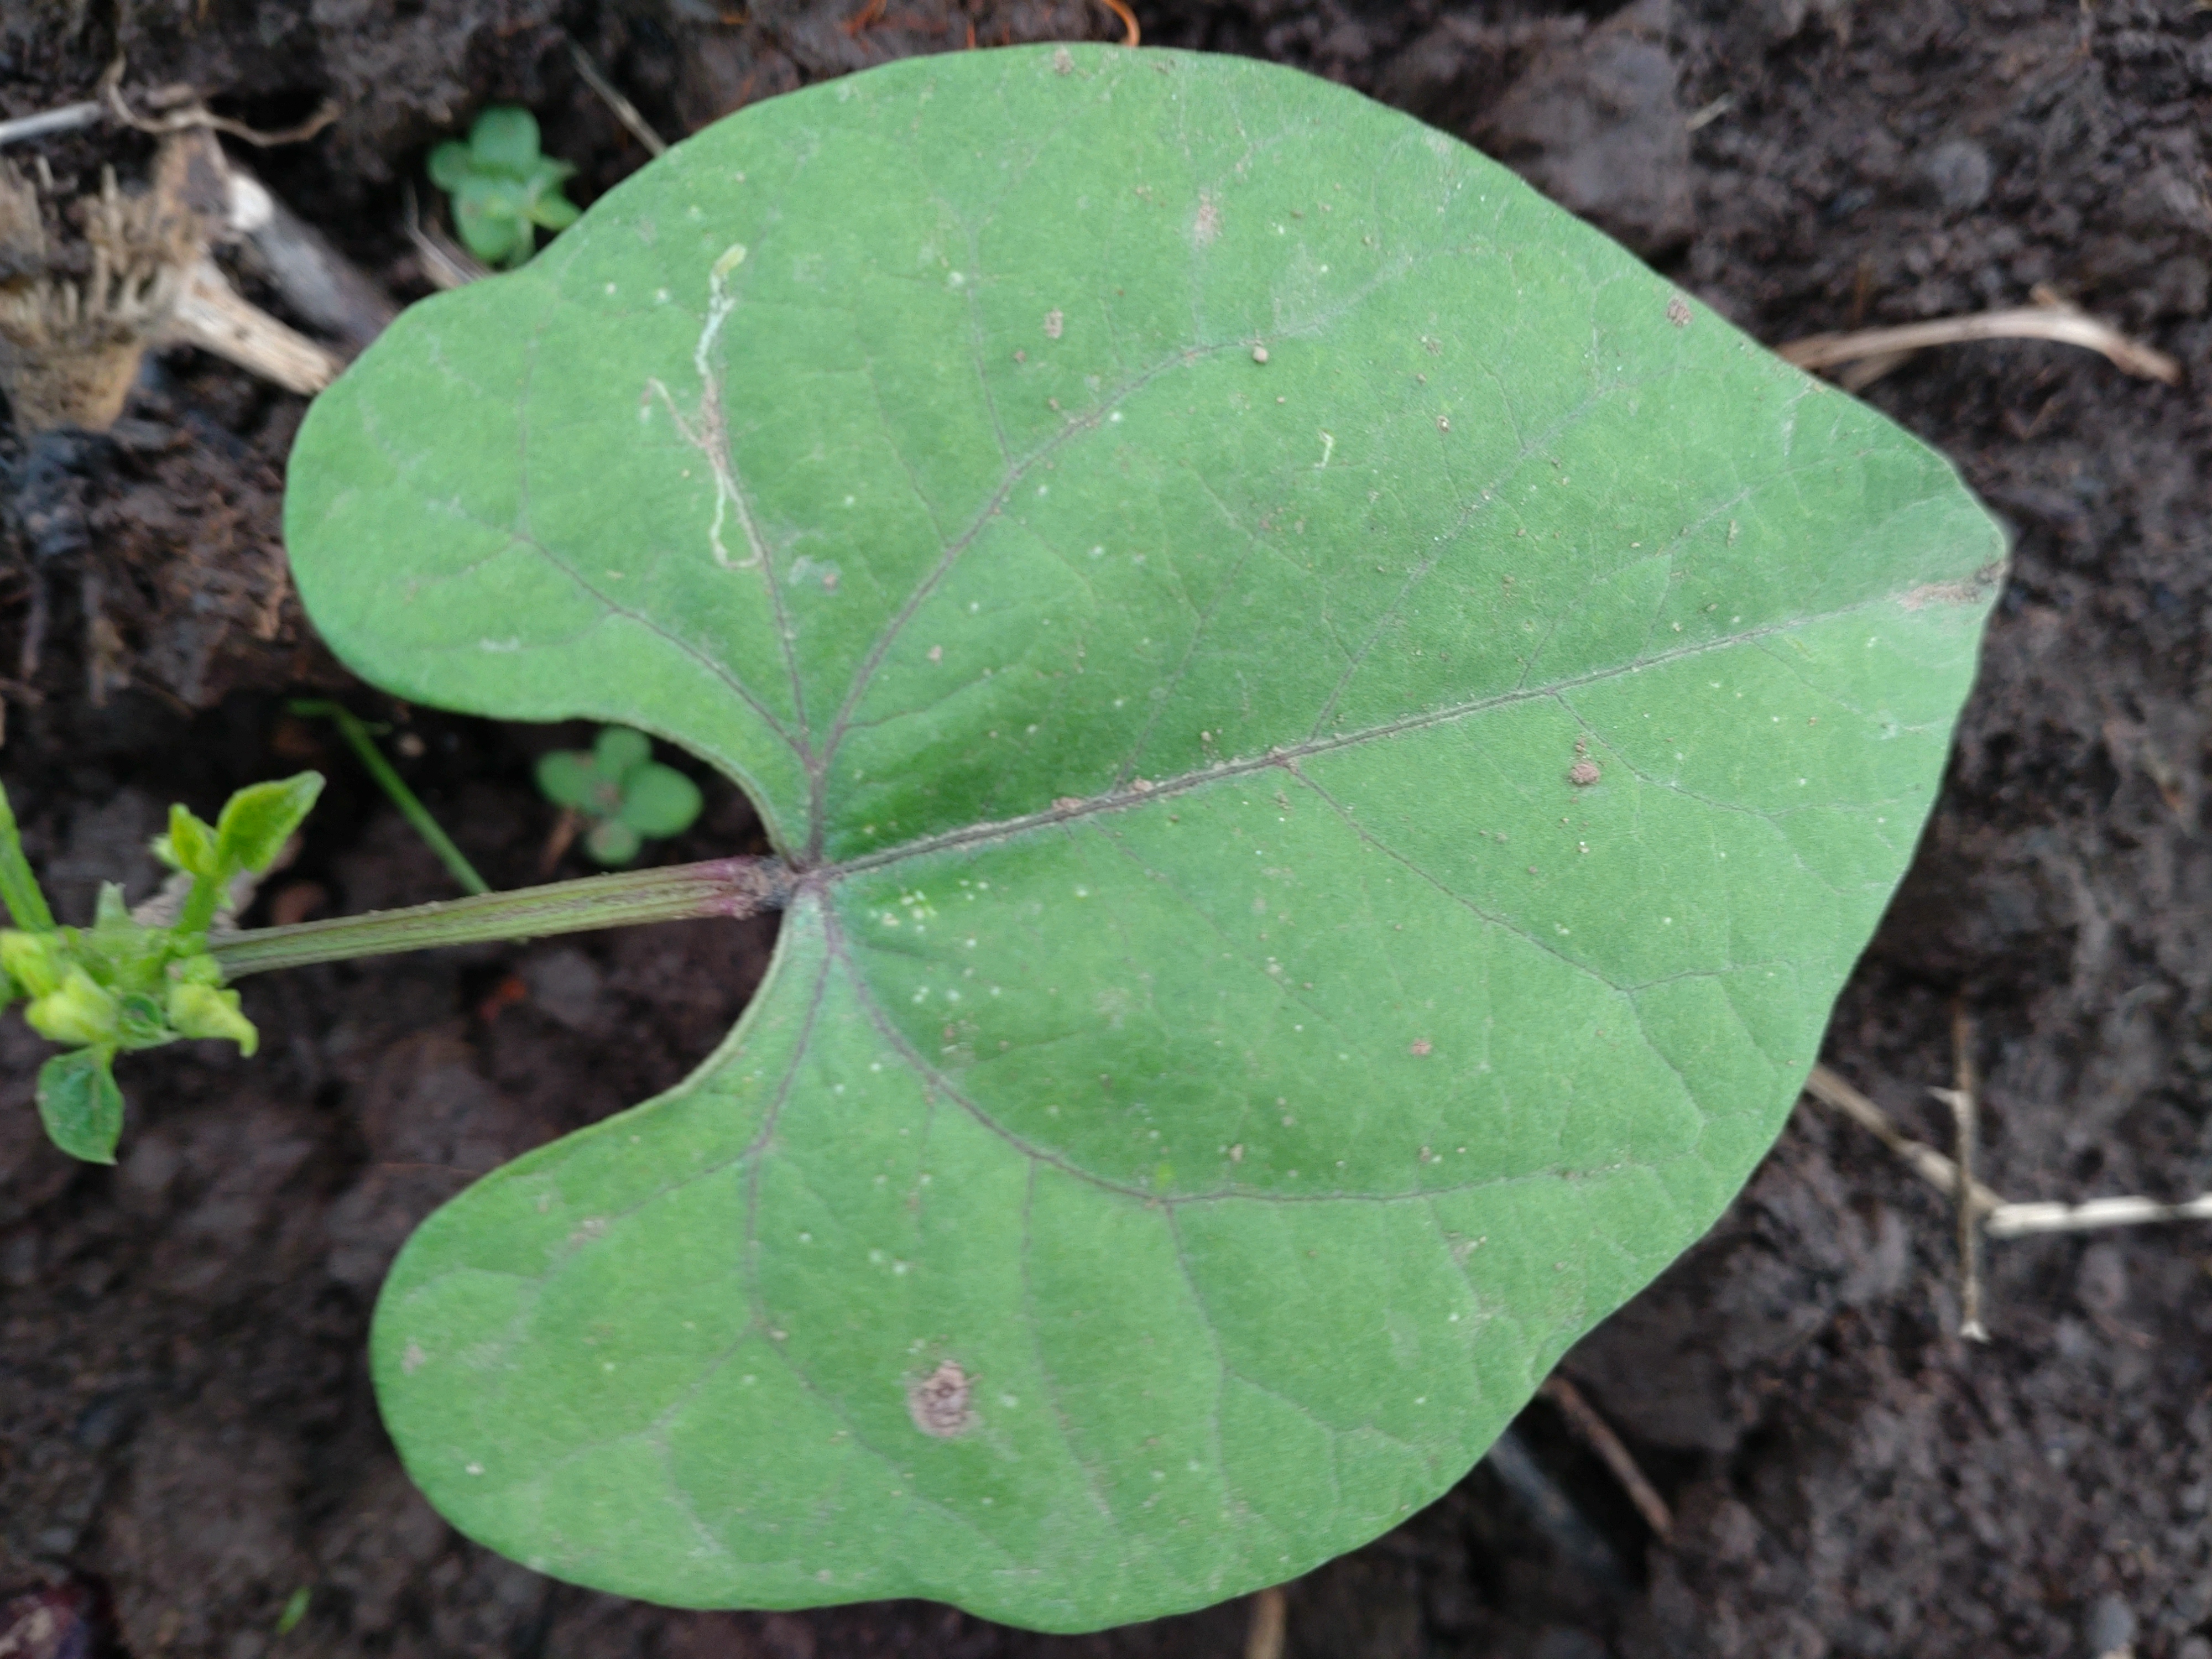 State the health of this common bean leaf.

healthy
